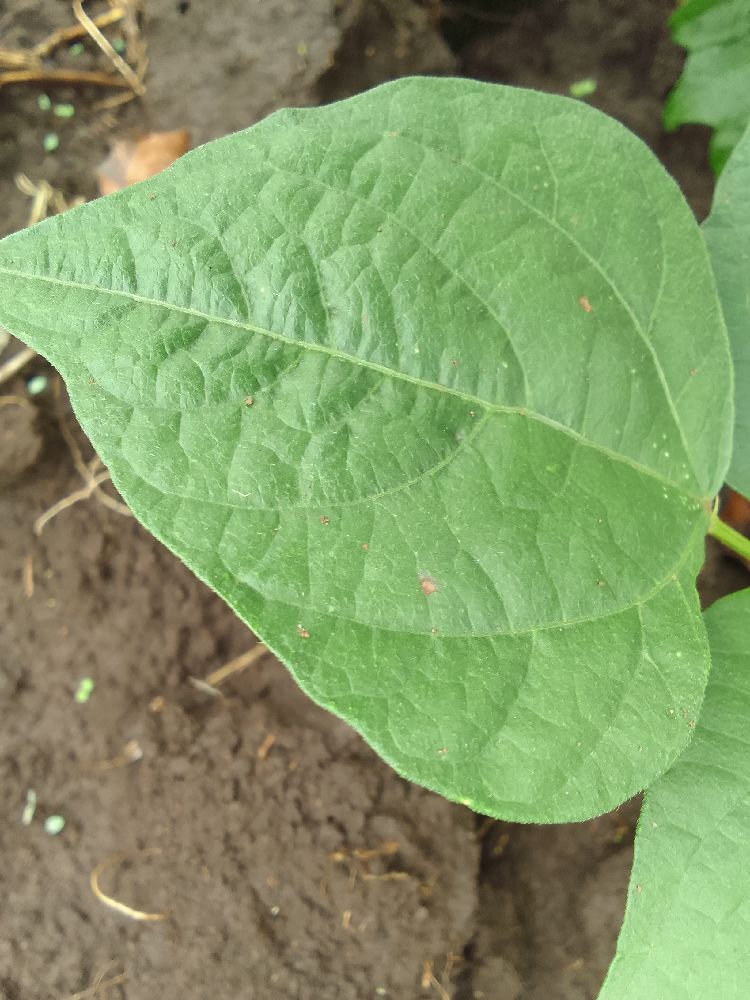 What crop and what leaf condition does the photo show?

common bean, healthy
